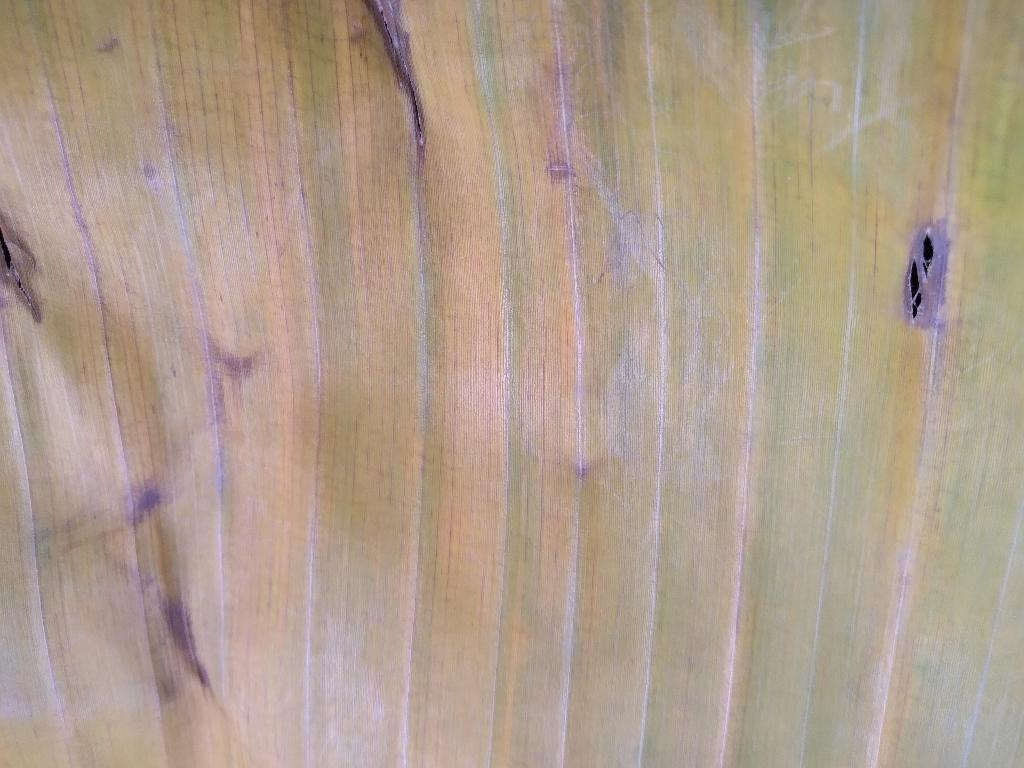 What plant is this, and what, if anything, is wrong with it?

banana, fusarium wilt race 1
